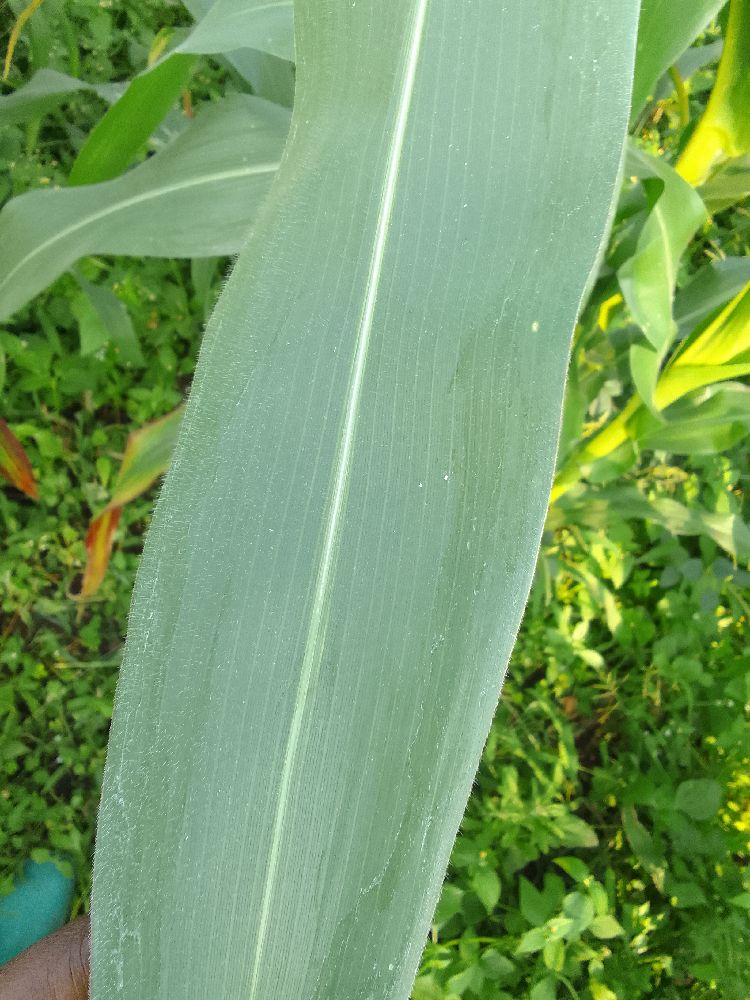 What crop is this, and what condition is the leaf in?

maize, healthy
